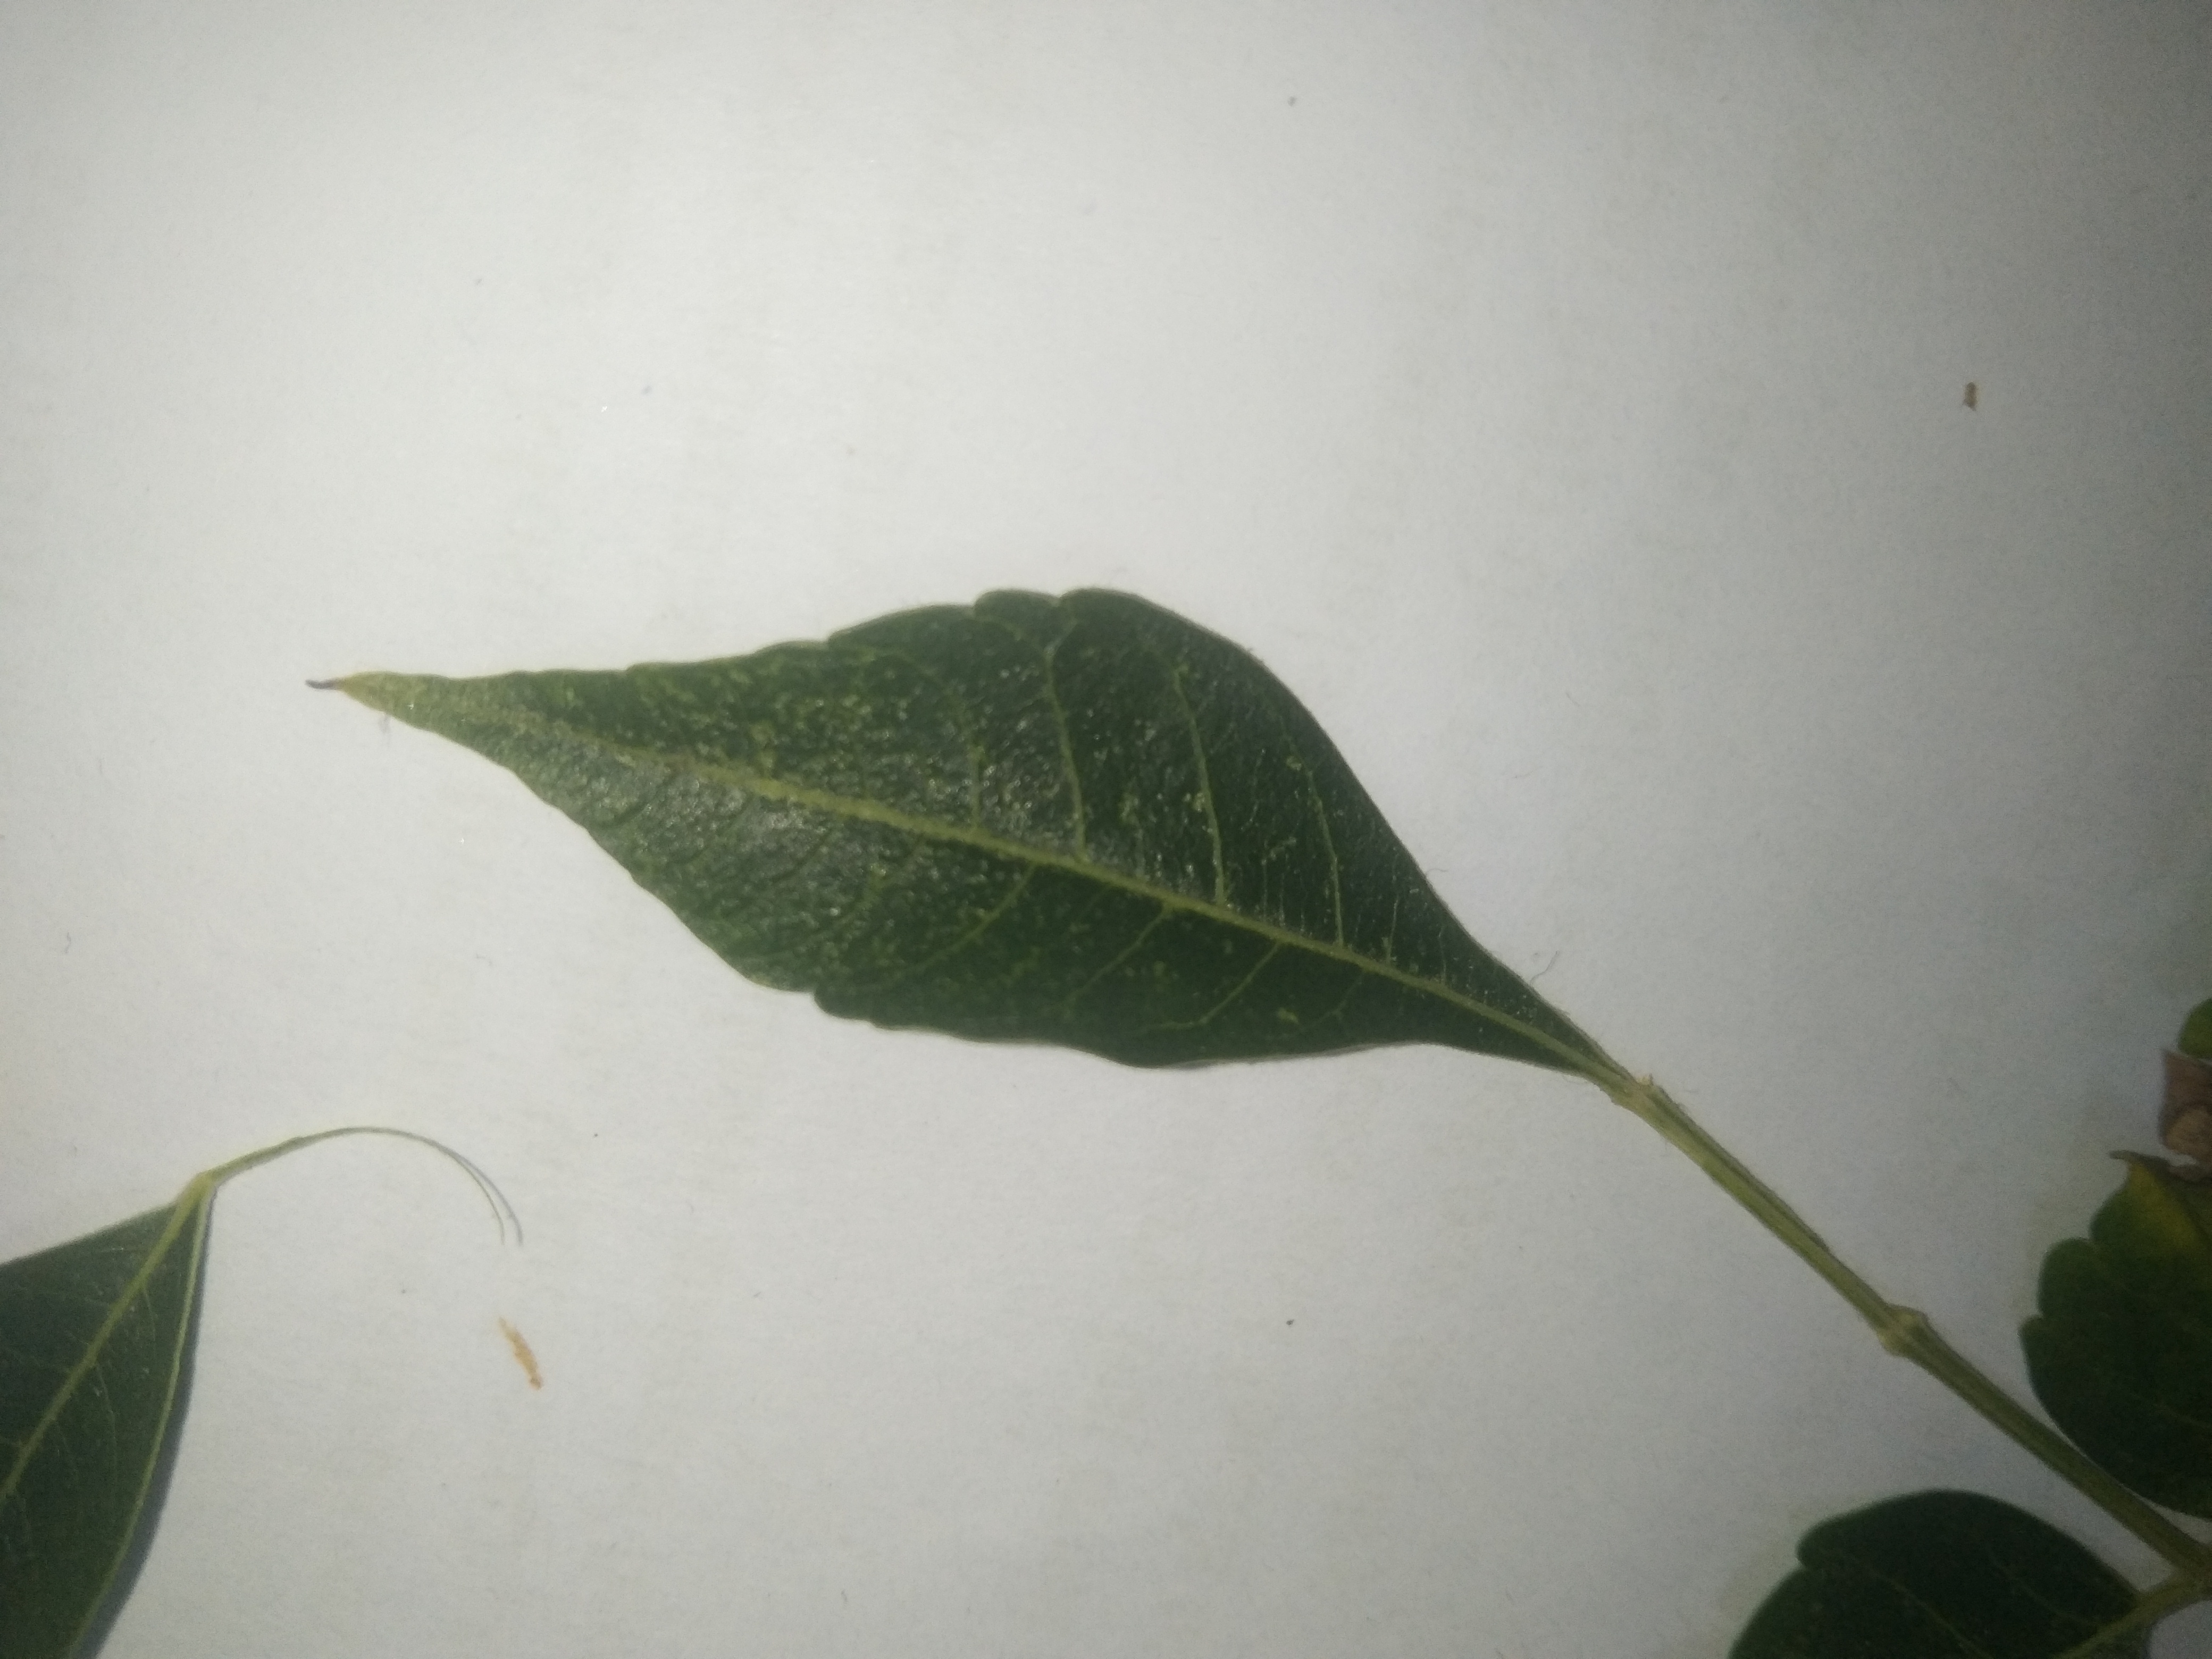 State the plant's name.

neem
